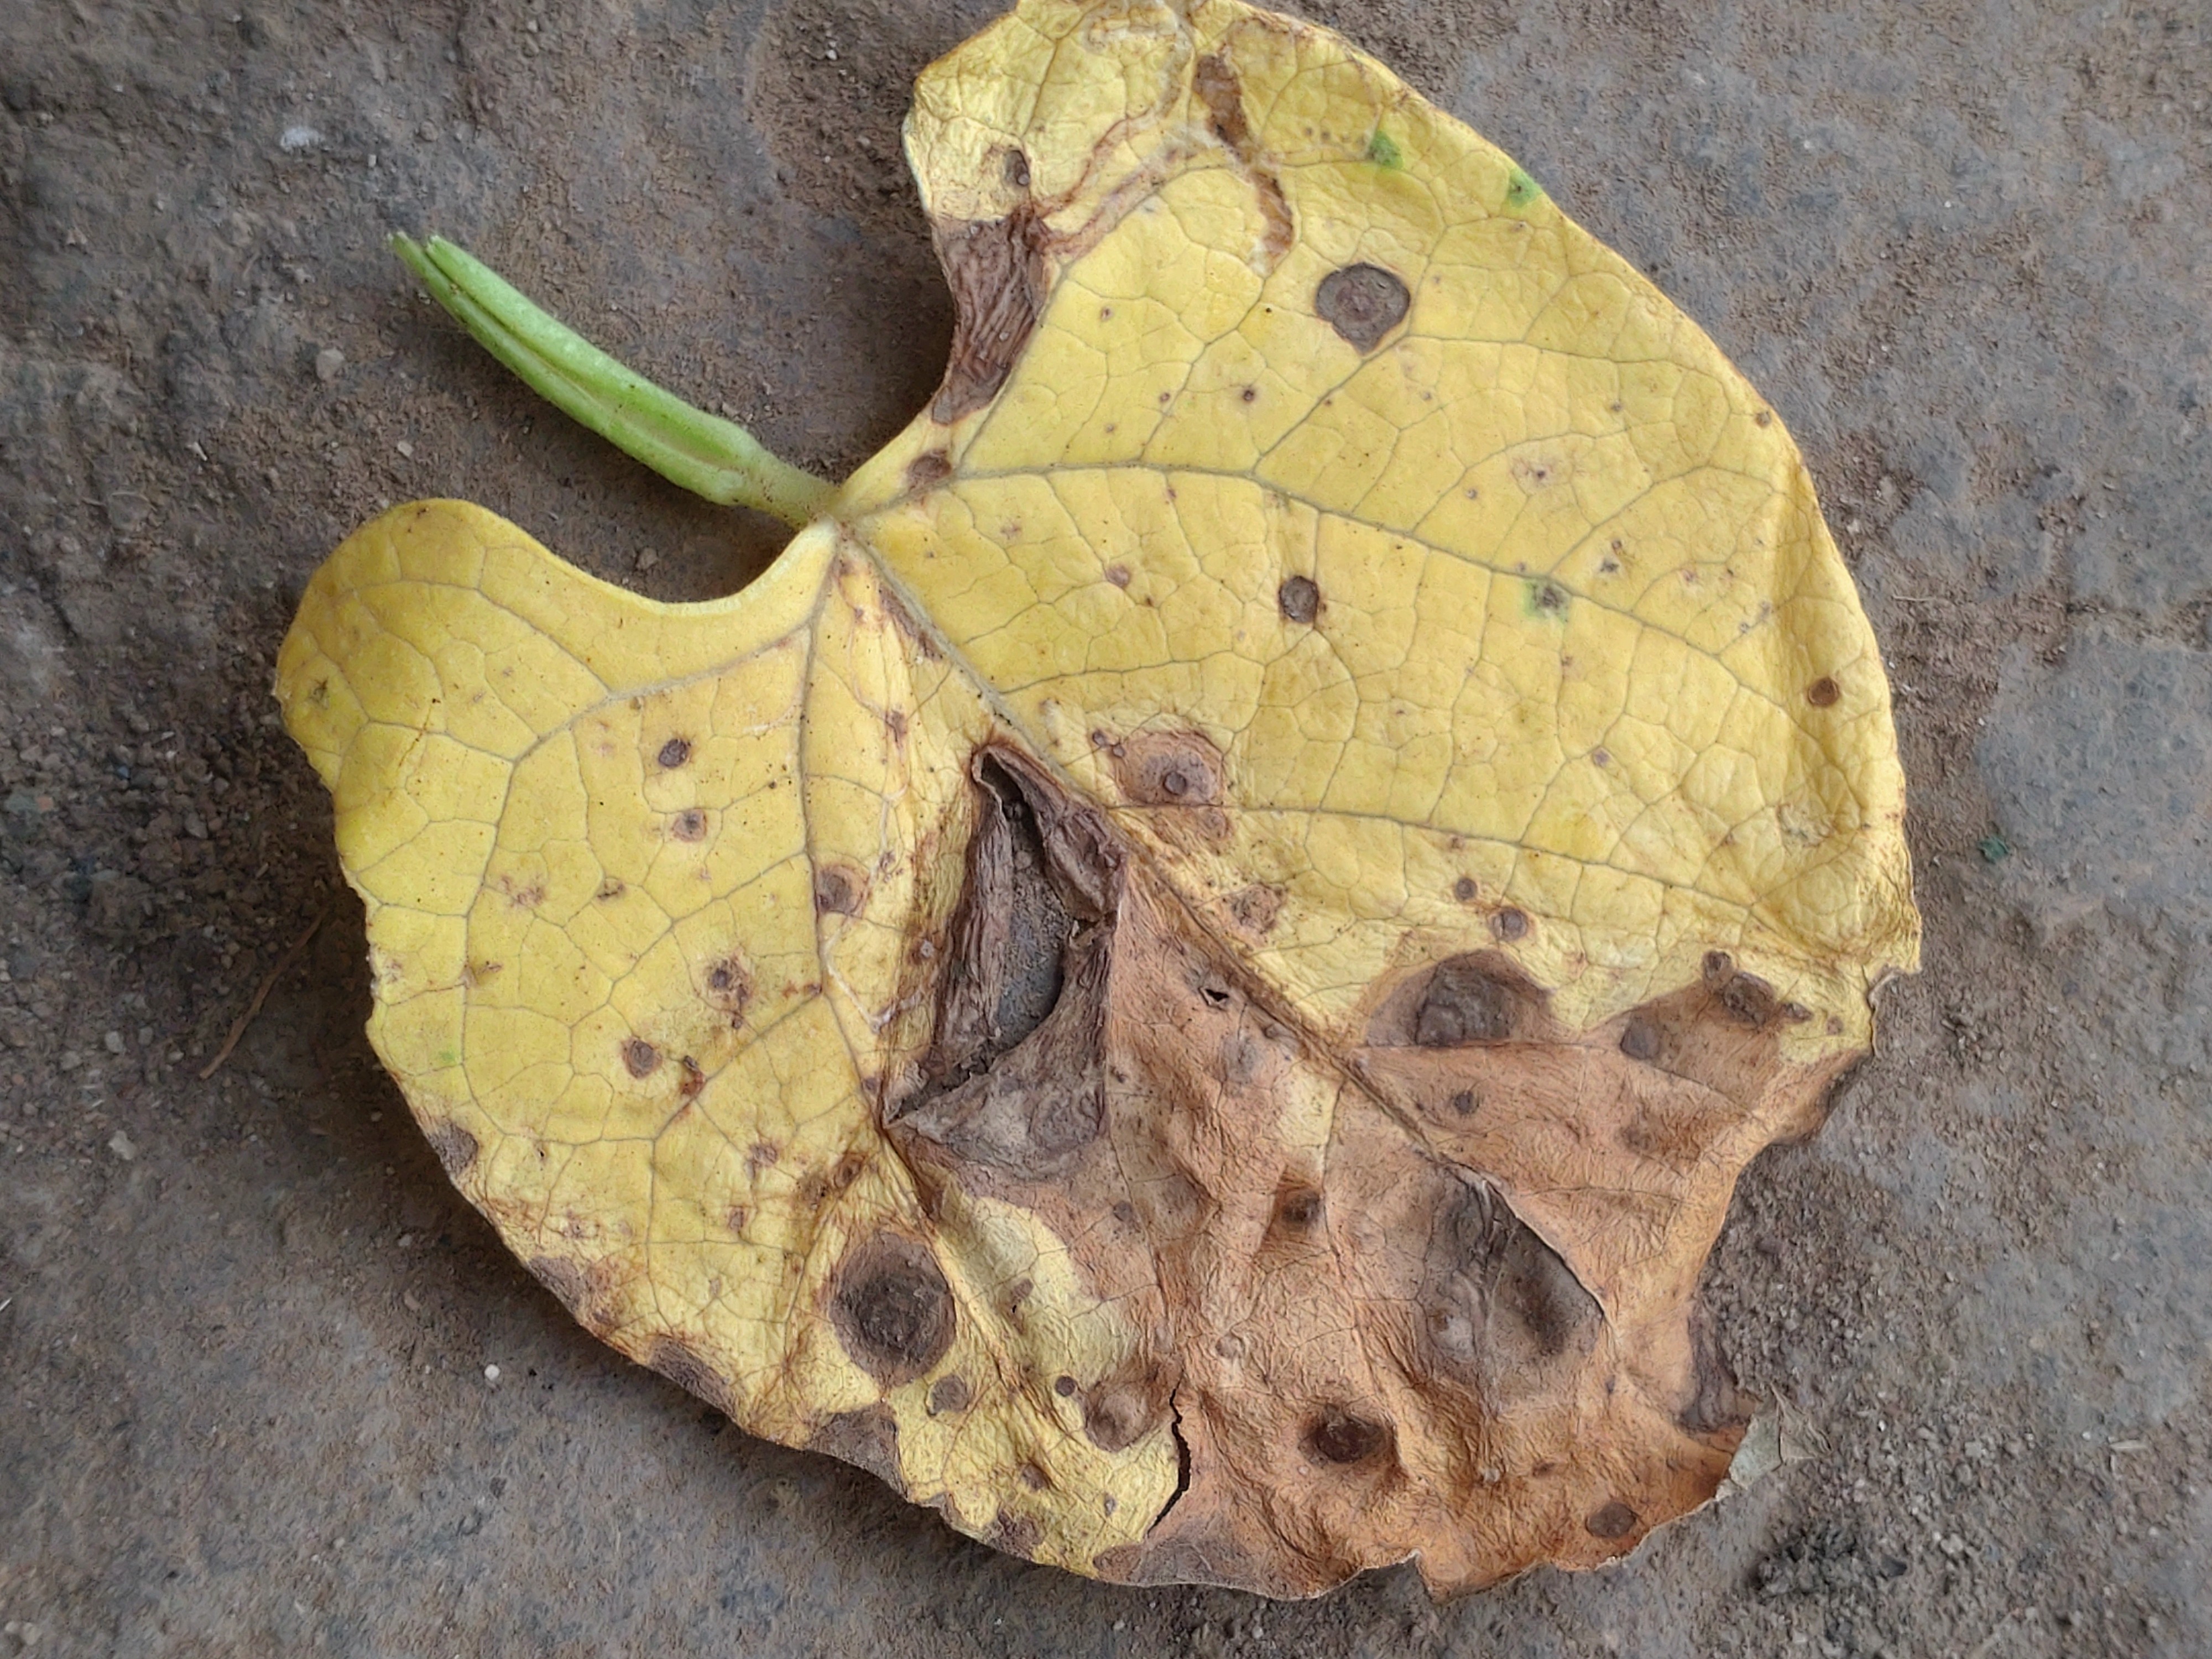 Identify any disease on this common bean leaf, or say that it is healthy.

anthracnose
